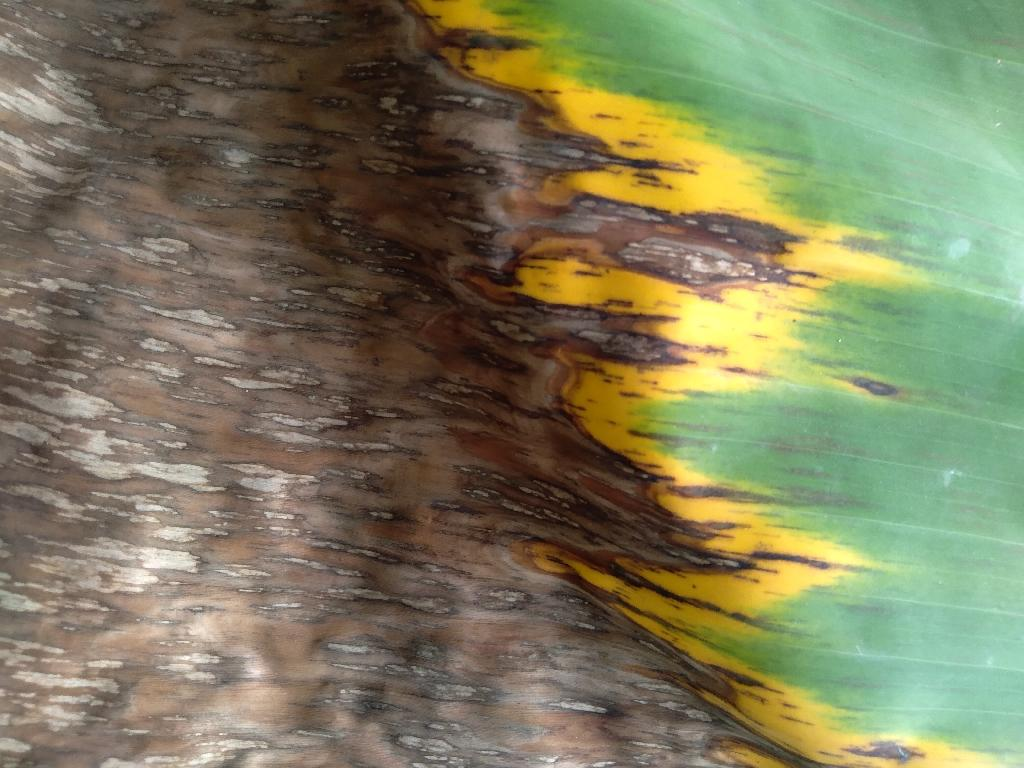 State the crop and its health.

banana, black sigatoka
